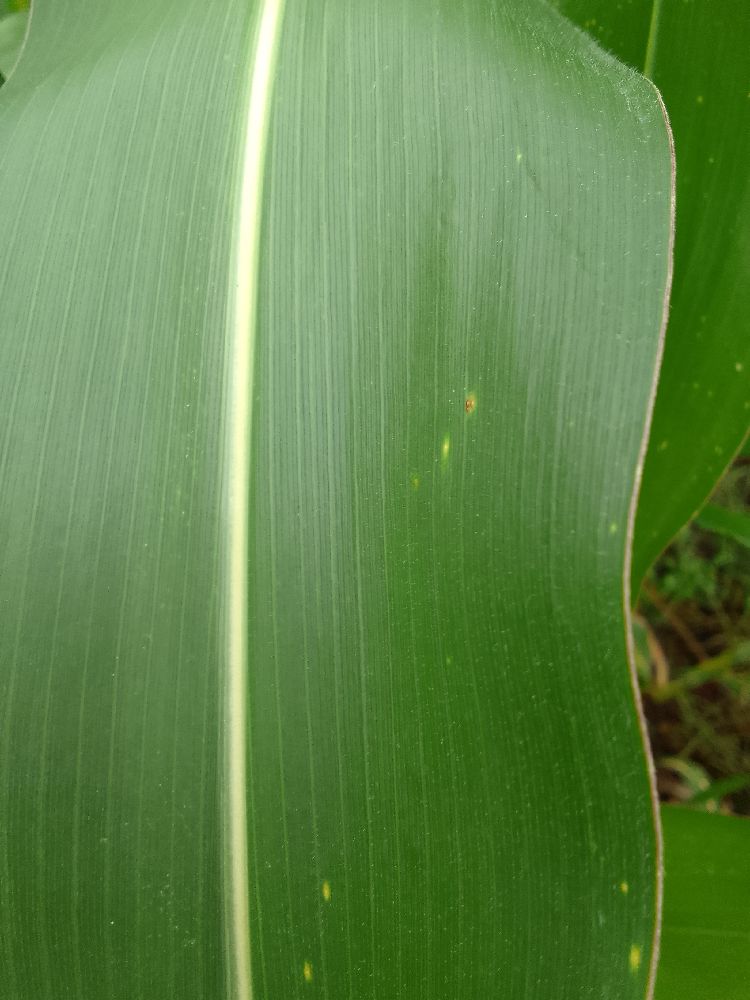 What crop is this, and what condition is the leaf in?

maize, healthy
